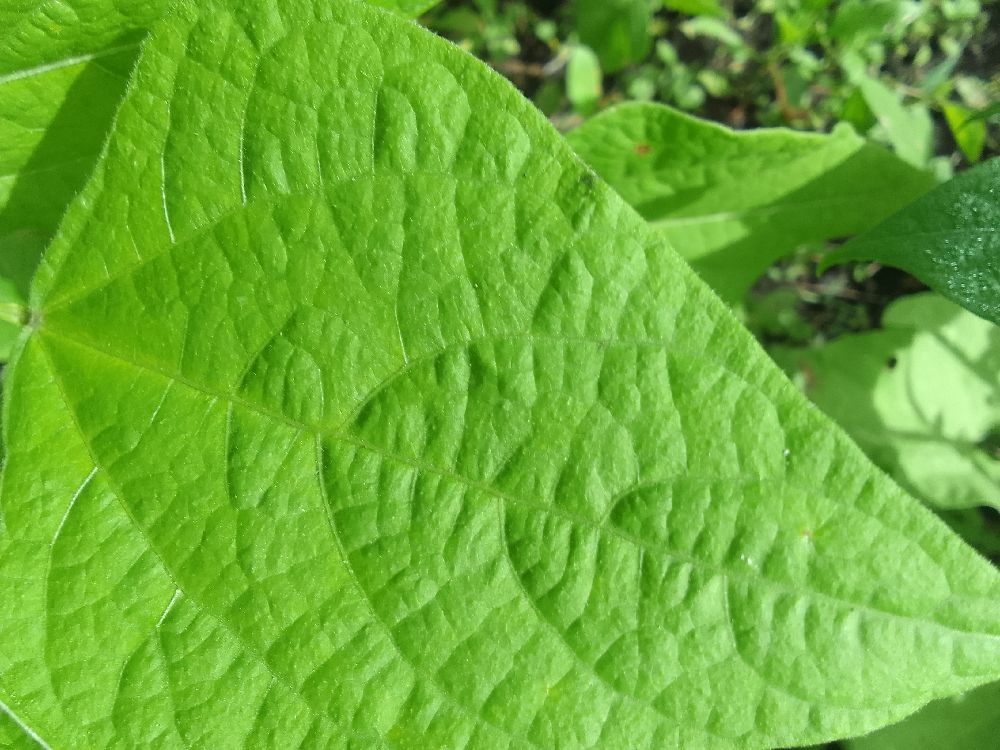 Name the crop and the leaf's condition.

common bean, healthy
